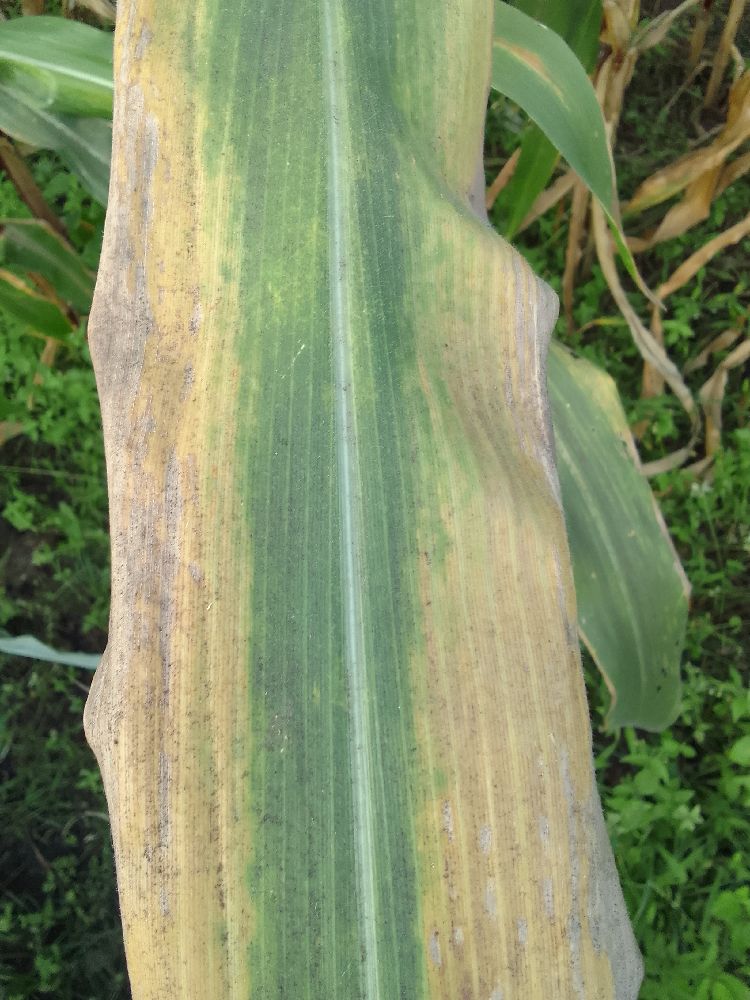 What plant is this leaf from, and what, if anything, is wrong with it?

maize, maize lethal necrosis
